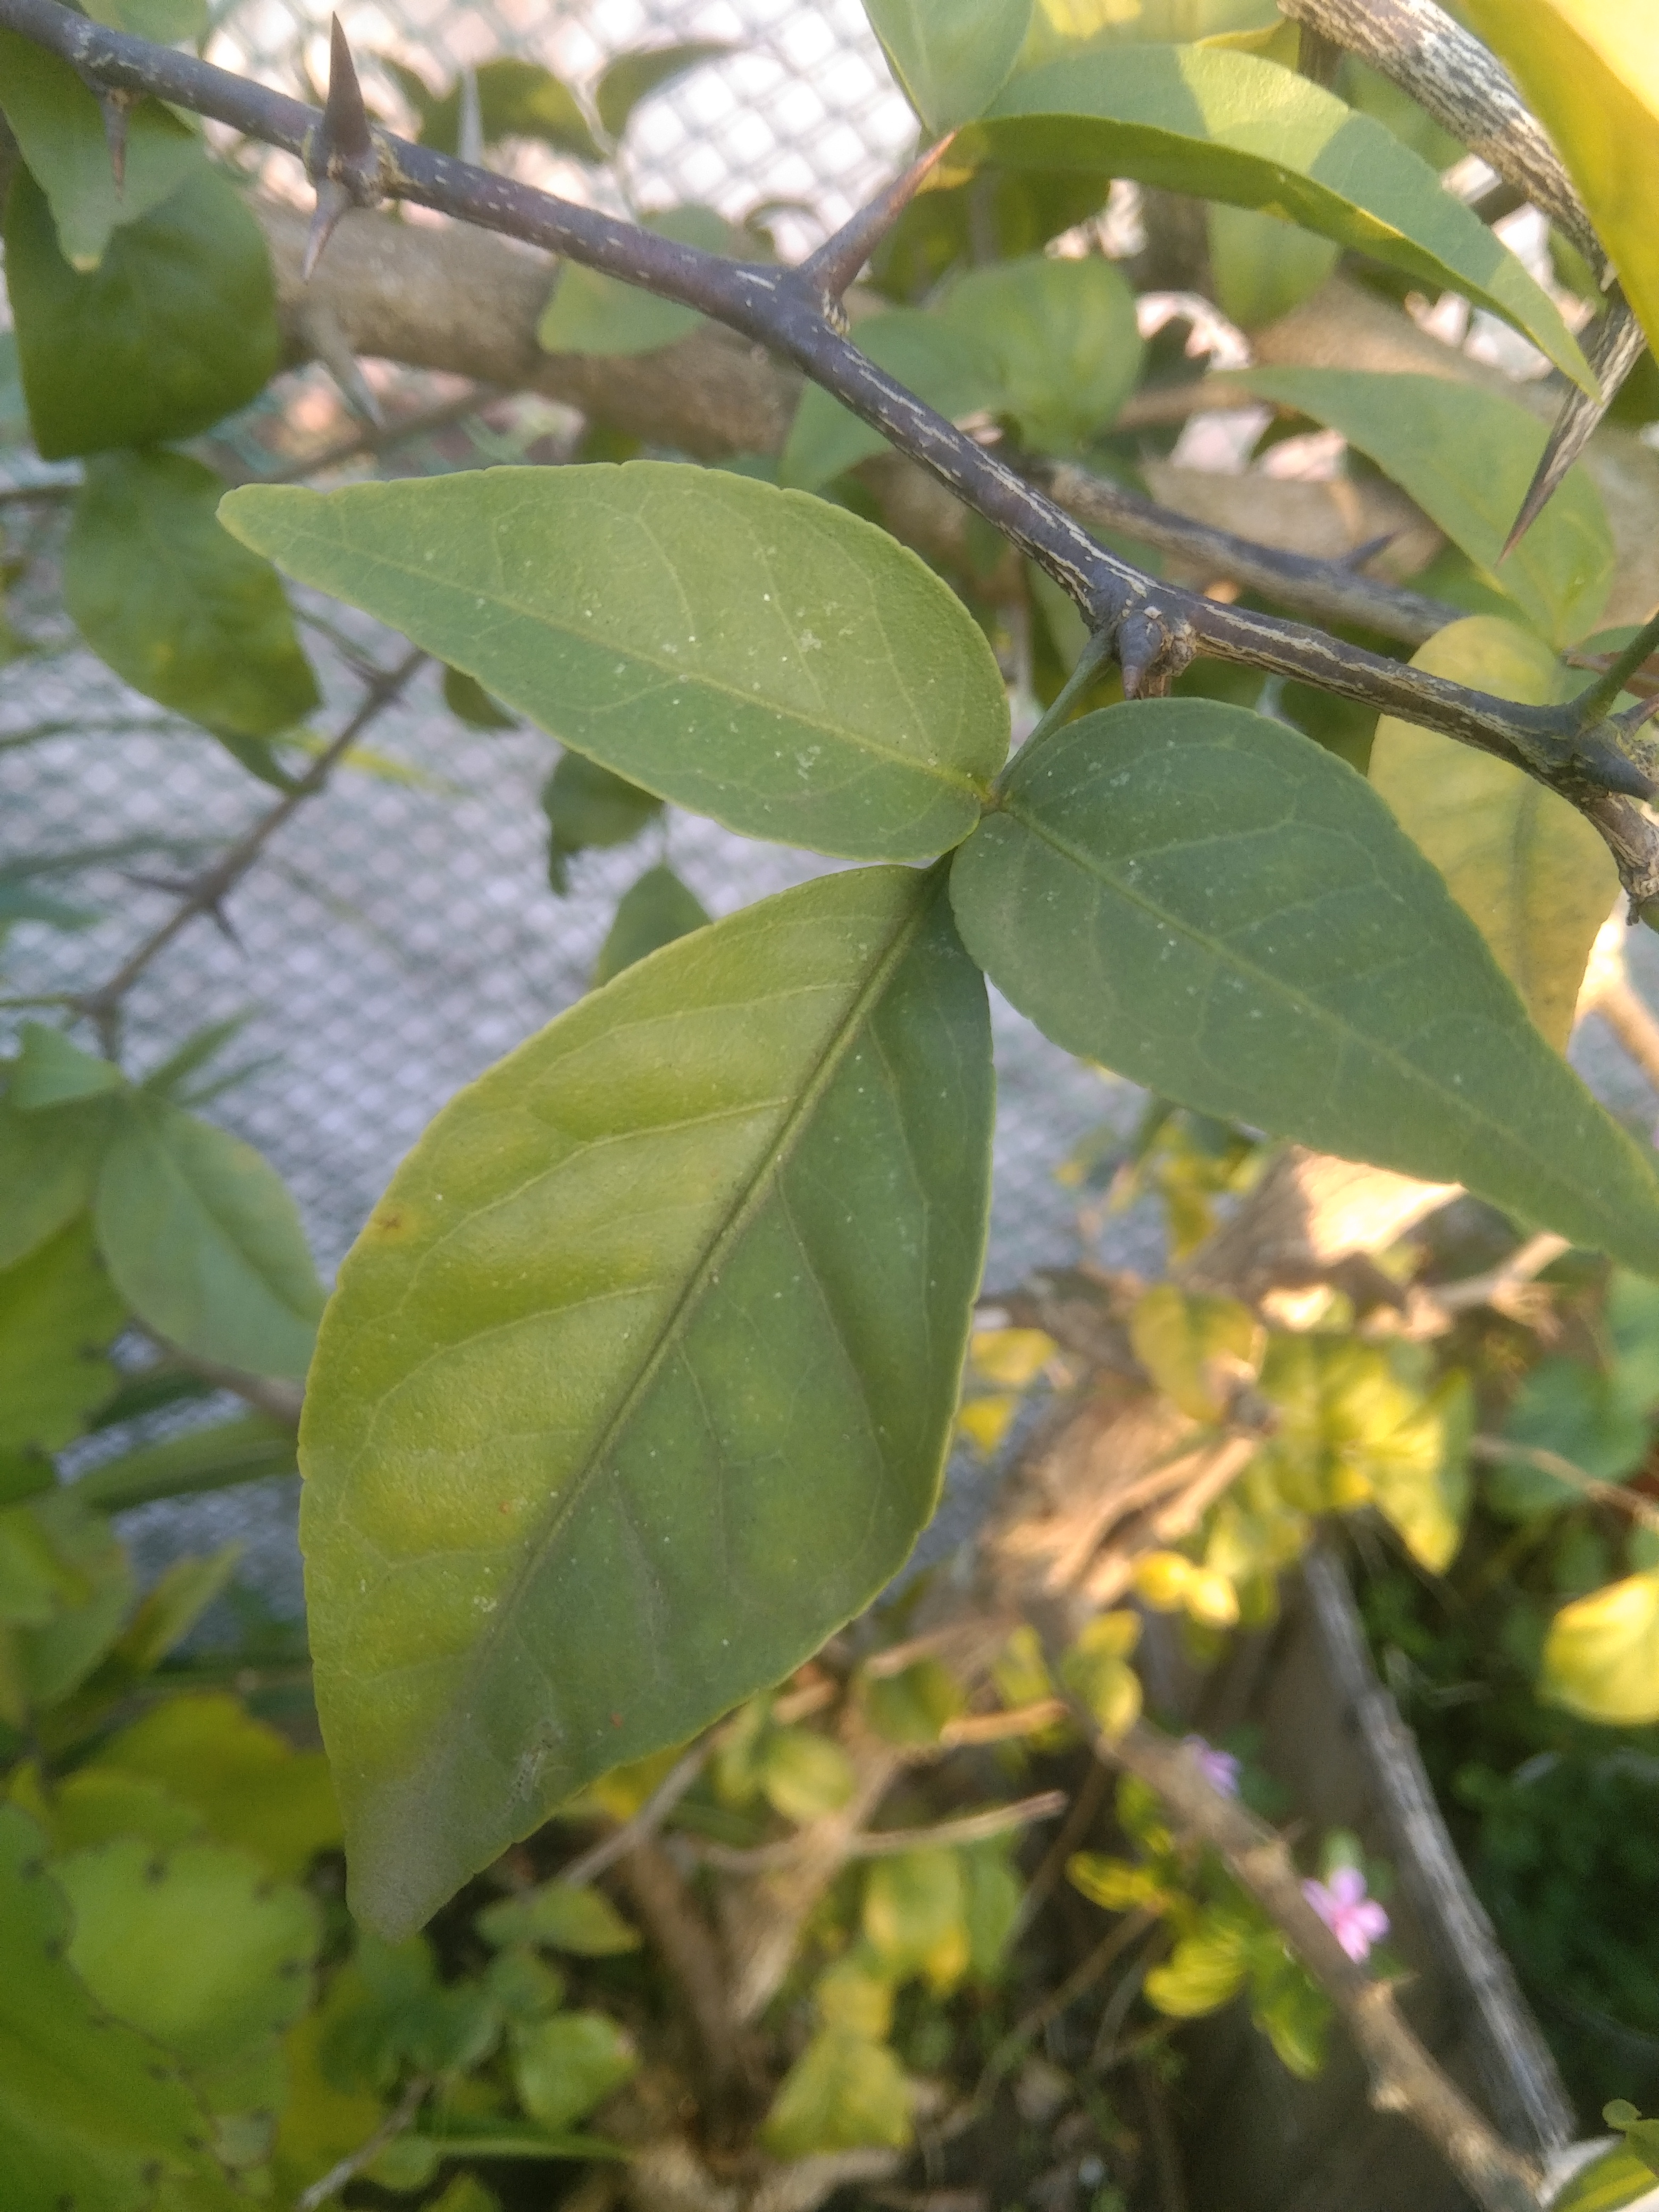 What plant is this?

wood apple
